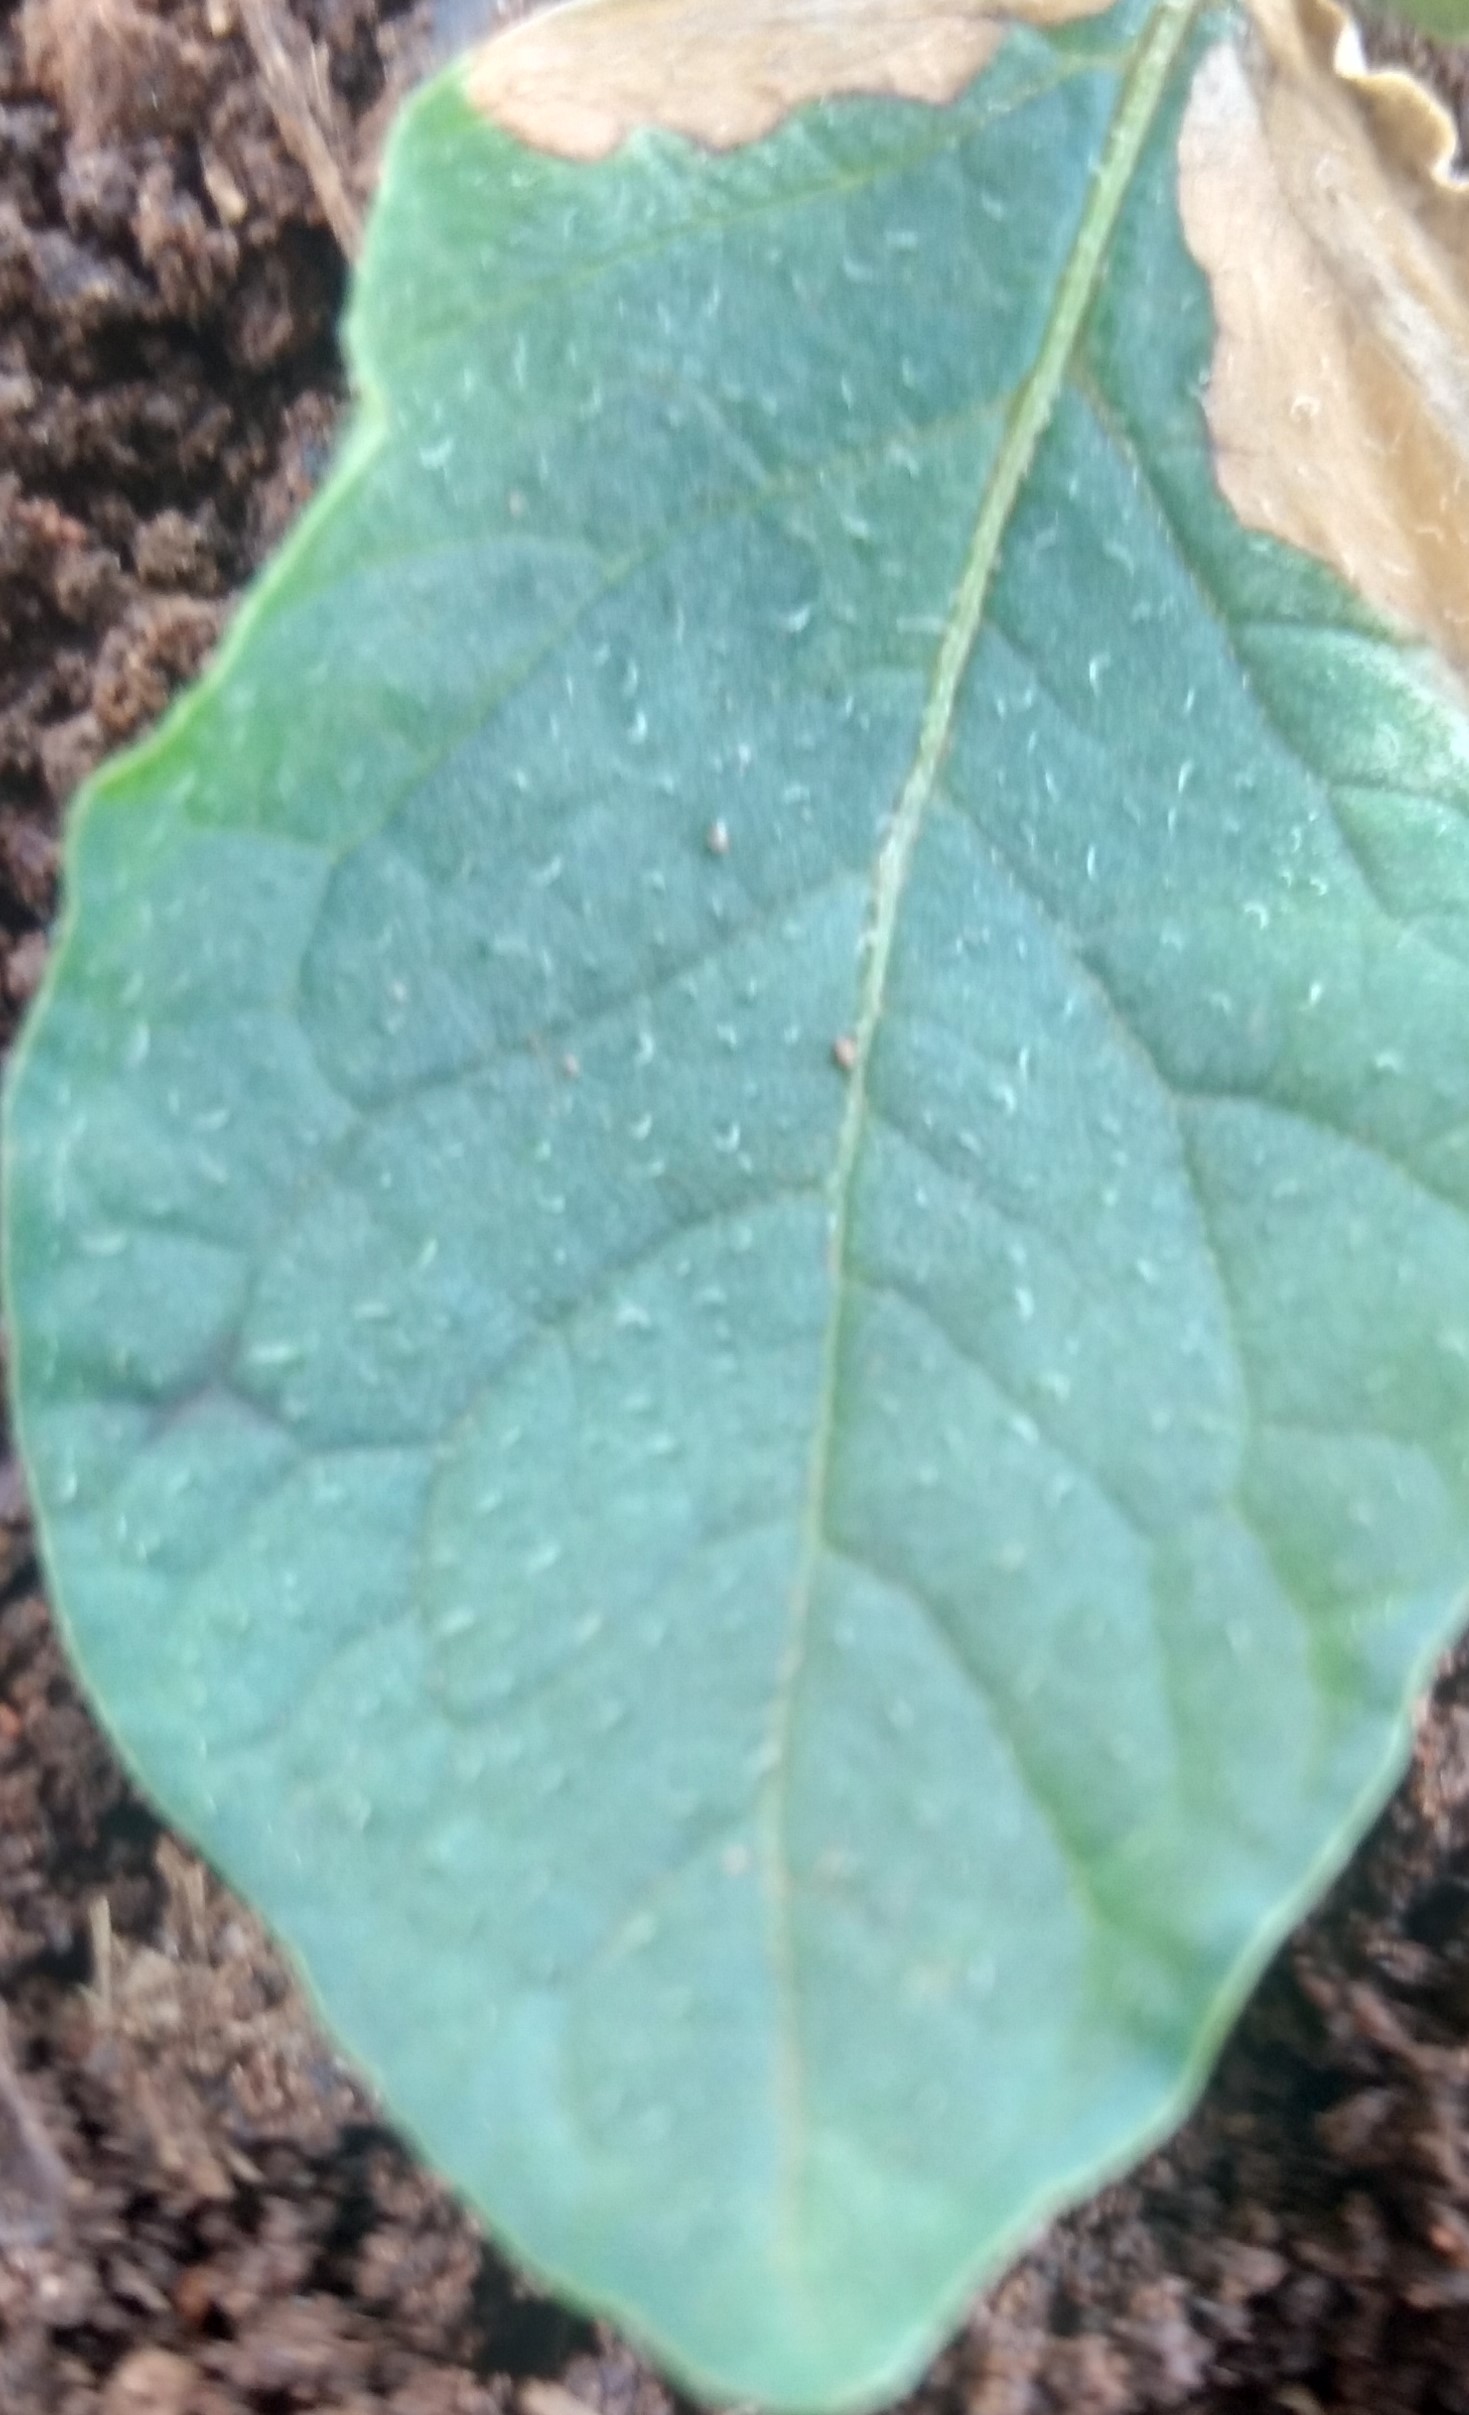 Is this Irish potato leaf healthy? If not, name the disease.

early blight
